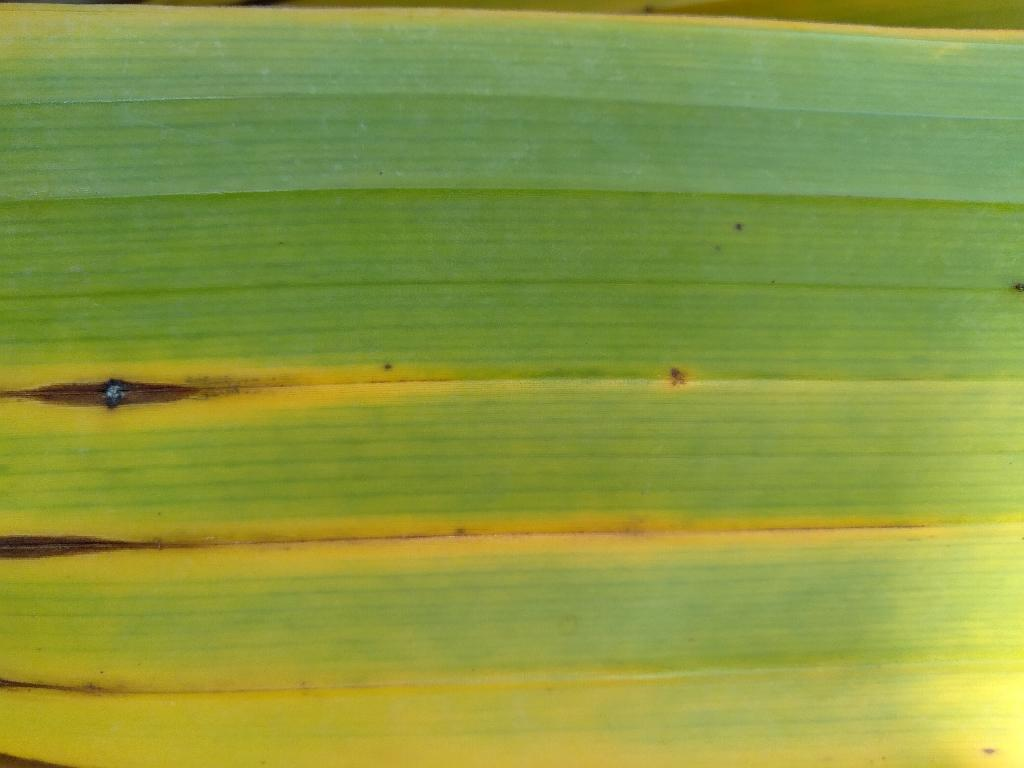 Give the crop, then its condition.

banana, fusarium wilt race 1
